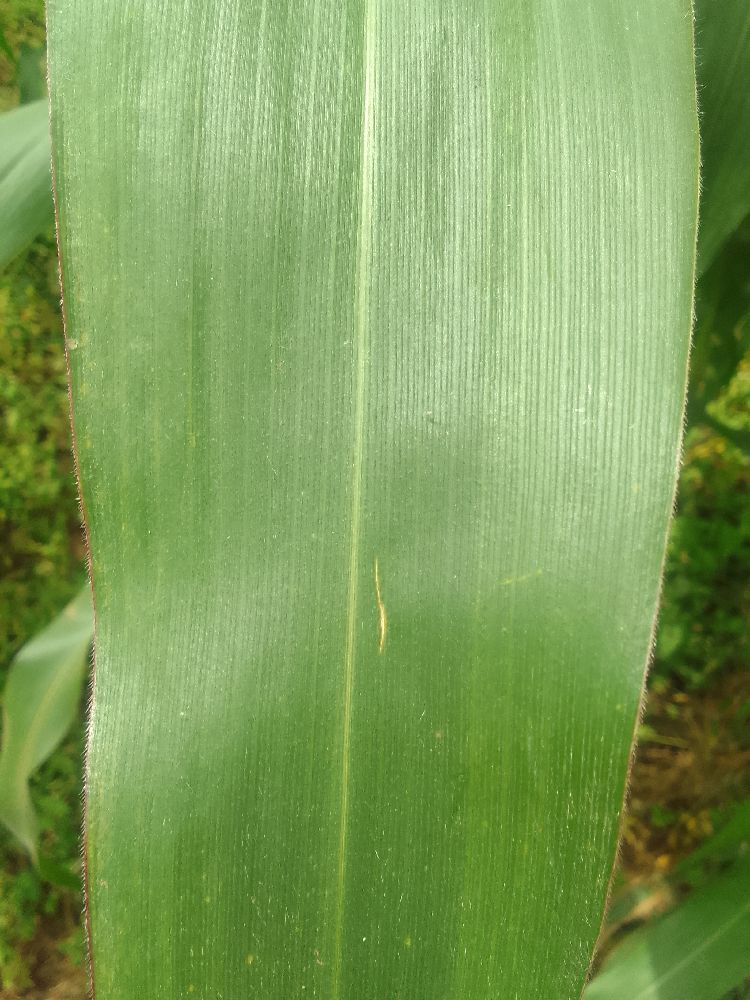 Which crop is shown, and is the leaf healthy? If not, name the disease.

maize, healthy
